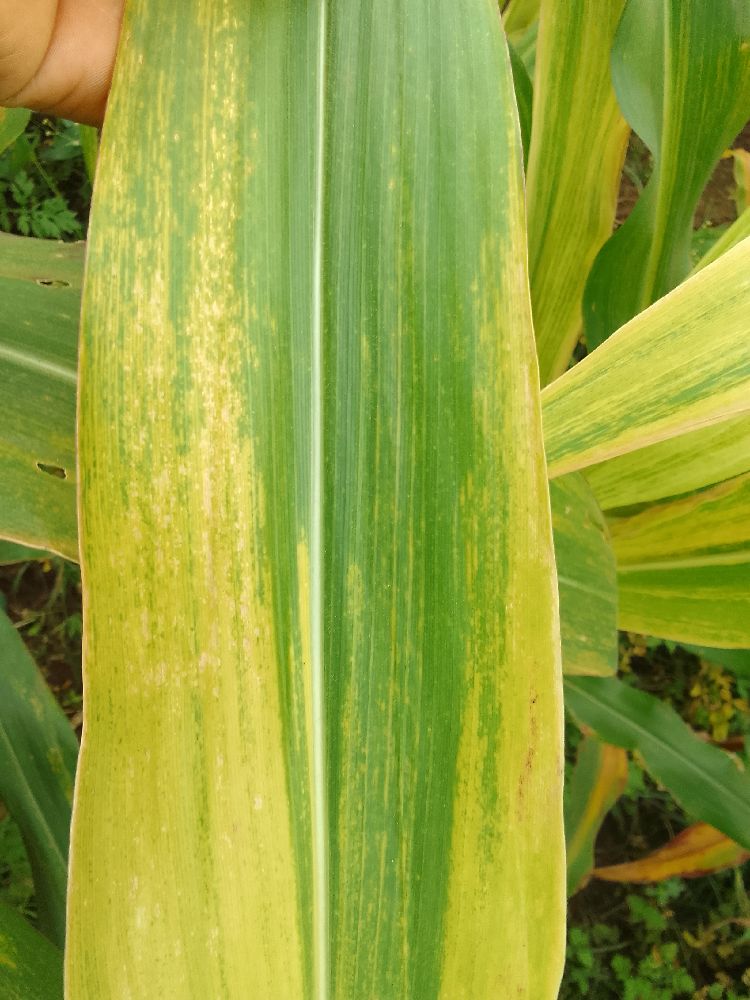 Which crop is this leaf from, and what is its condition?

maize, maize lethal necrosis
